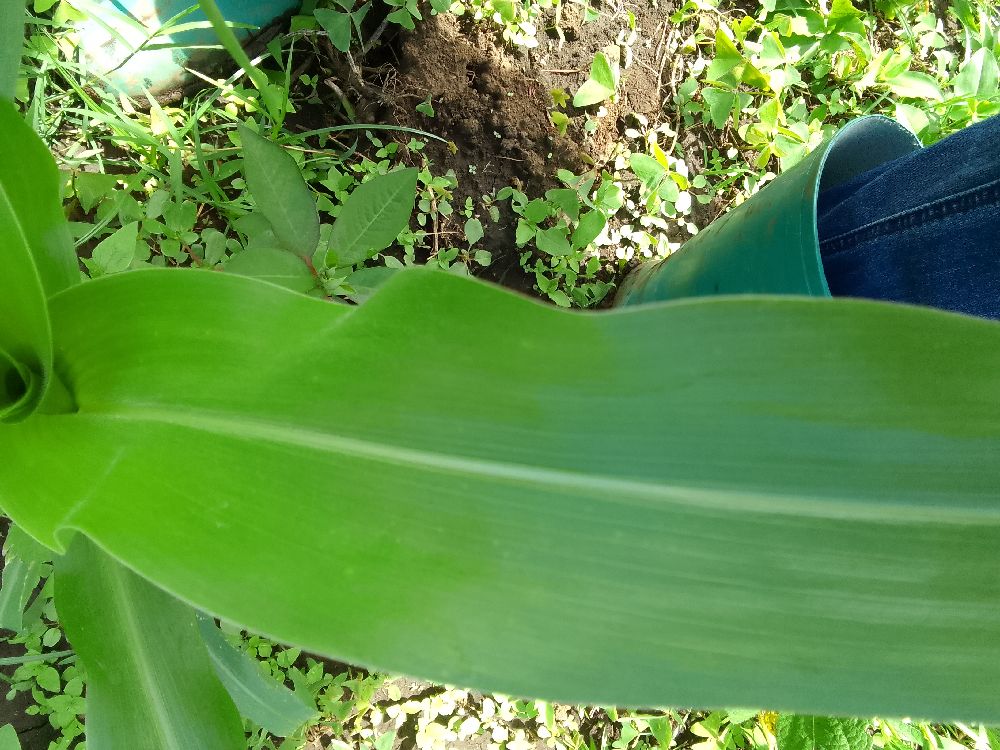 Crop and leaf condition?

maize, healthy
